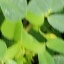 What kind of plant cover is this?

unstructured weed
